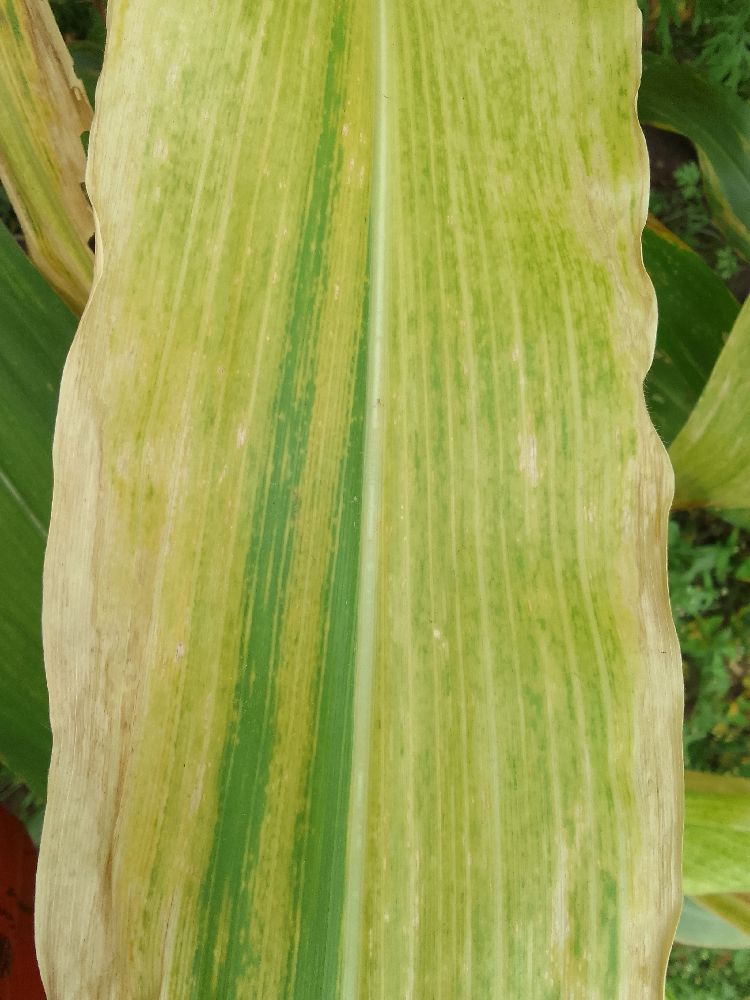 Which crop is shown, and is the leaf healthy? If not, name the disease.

maize, maize lethal necrosis
